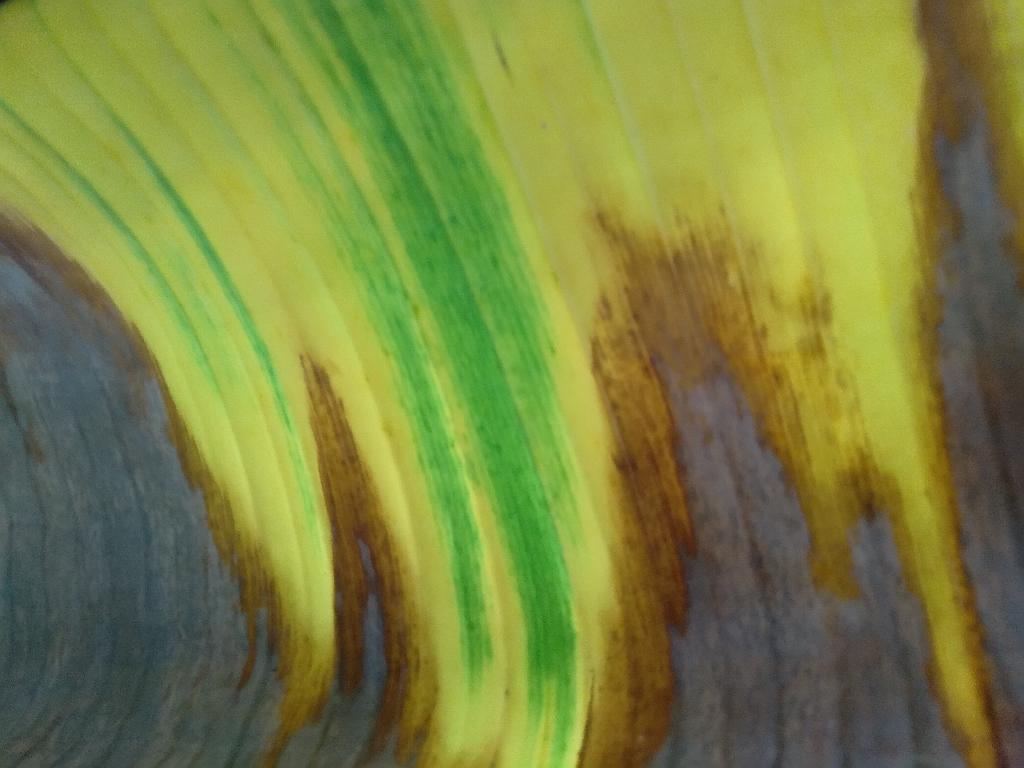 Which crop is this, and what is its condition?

banana, fusarium wilt race 1
